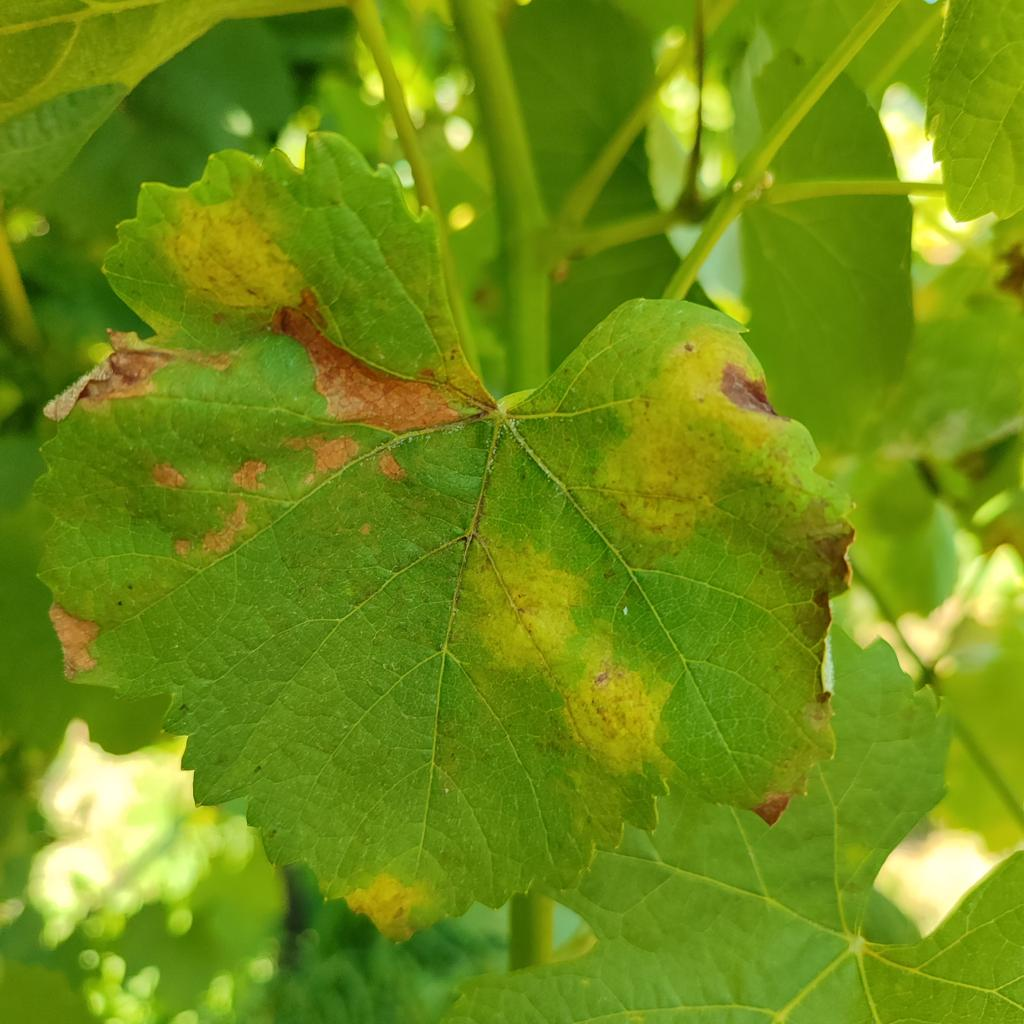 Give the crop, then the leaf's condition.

grapevine, downy mildew
